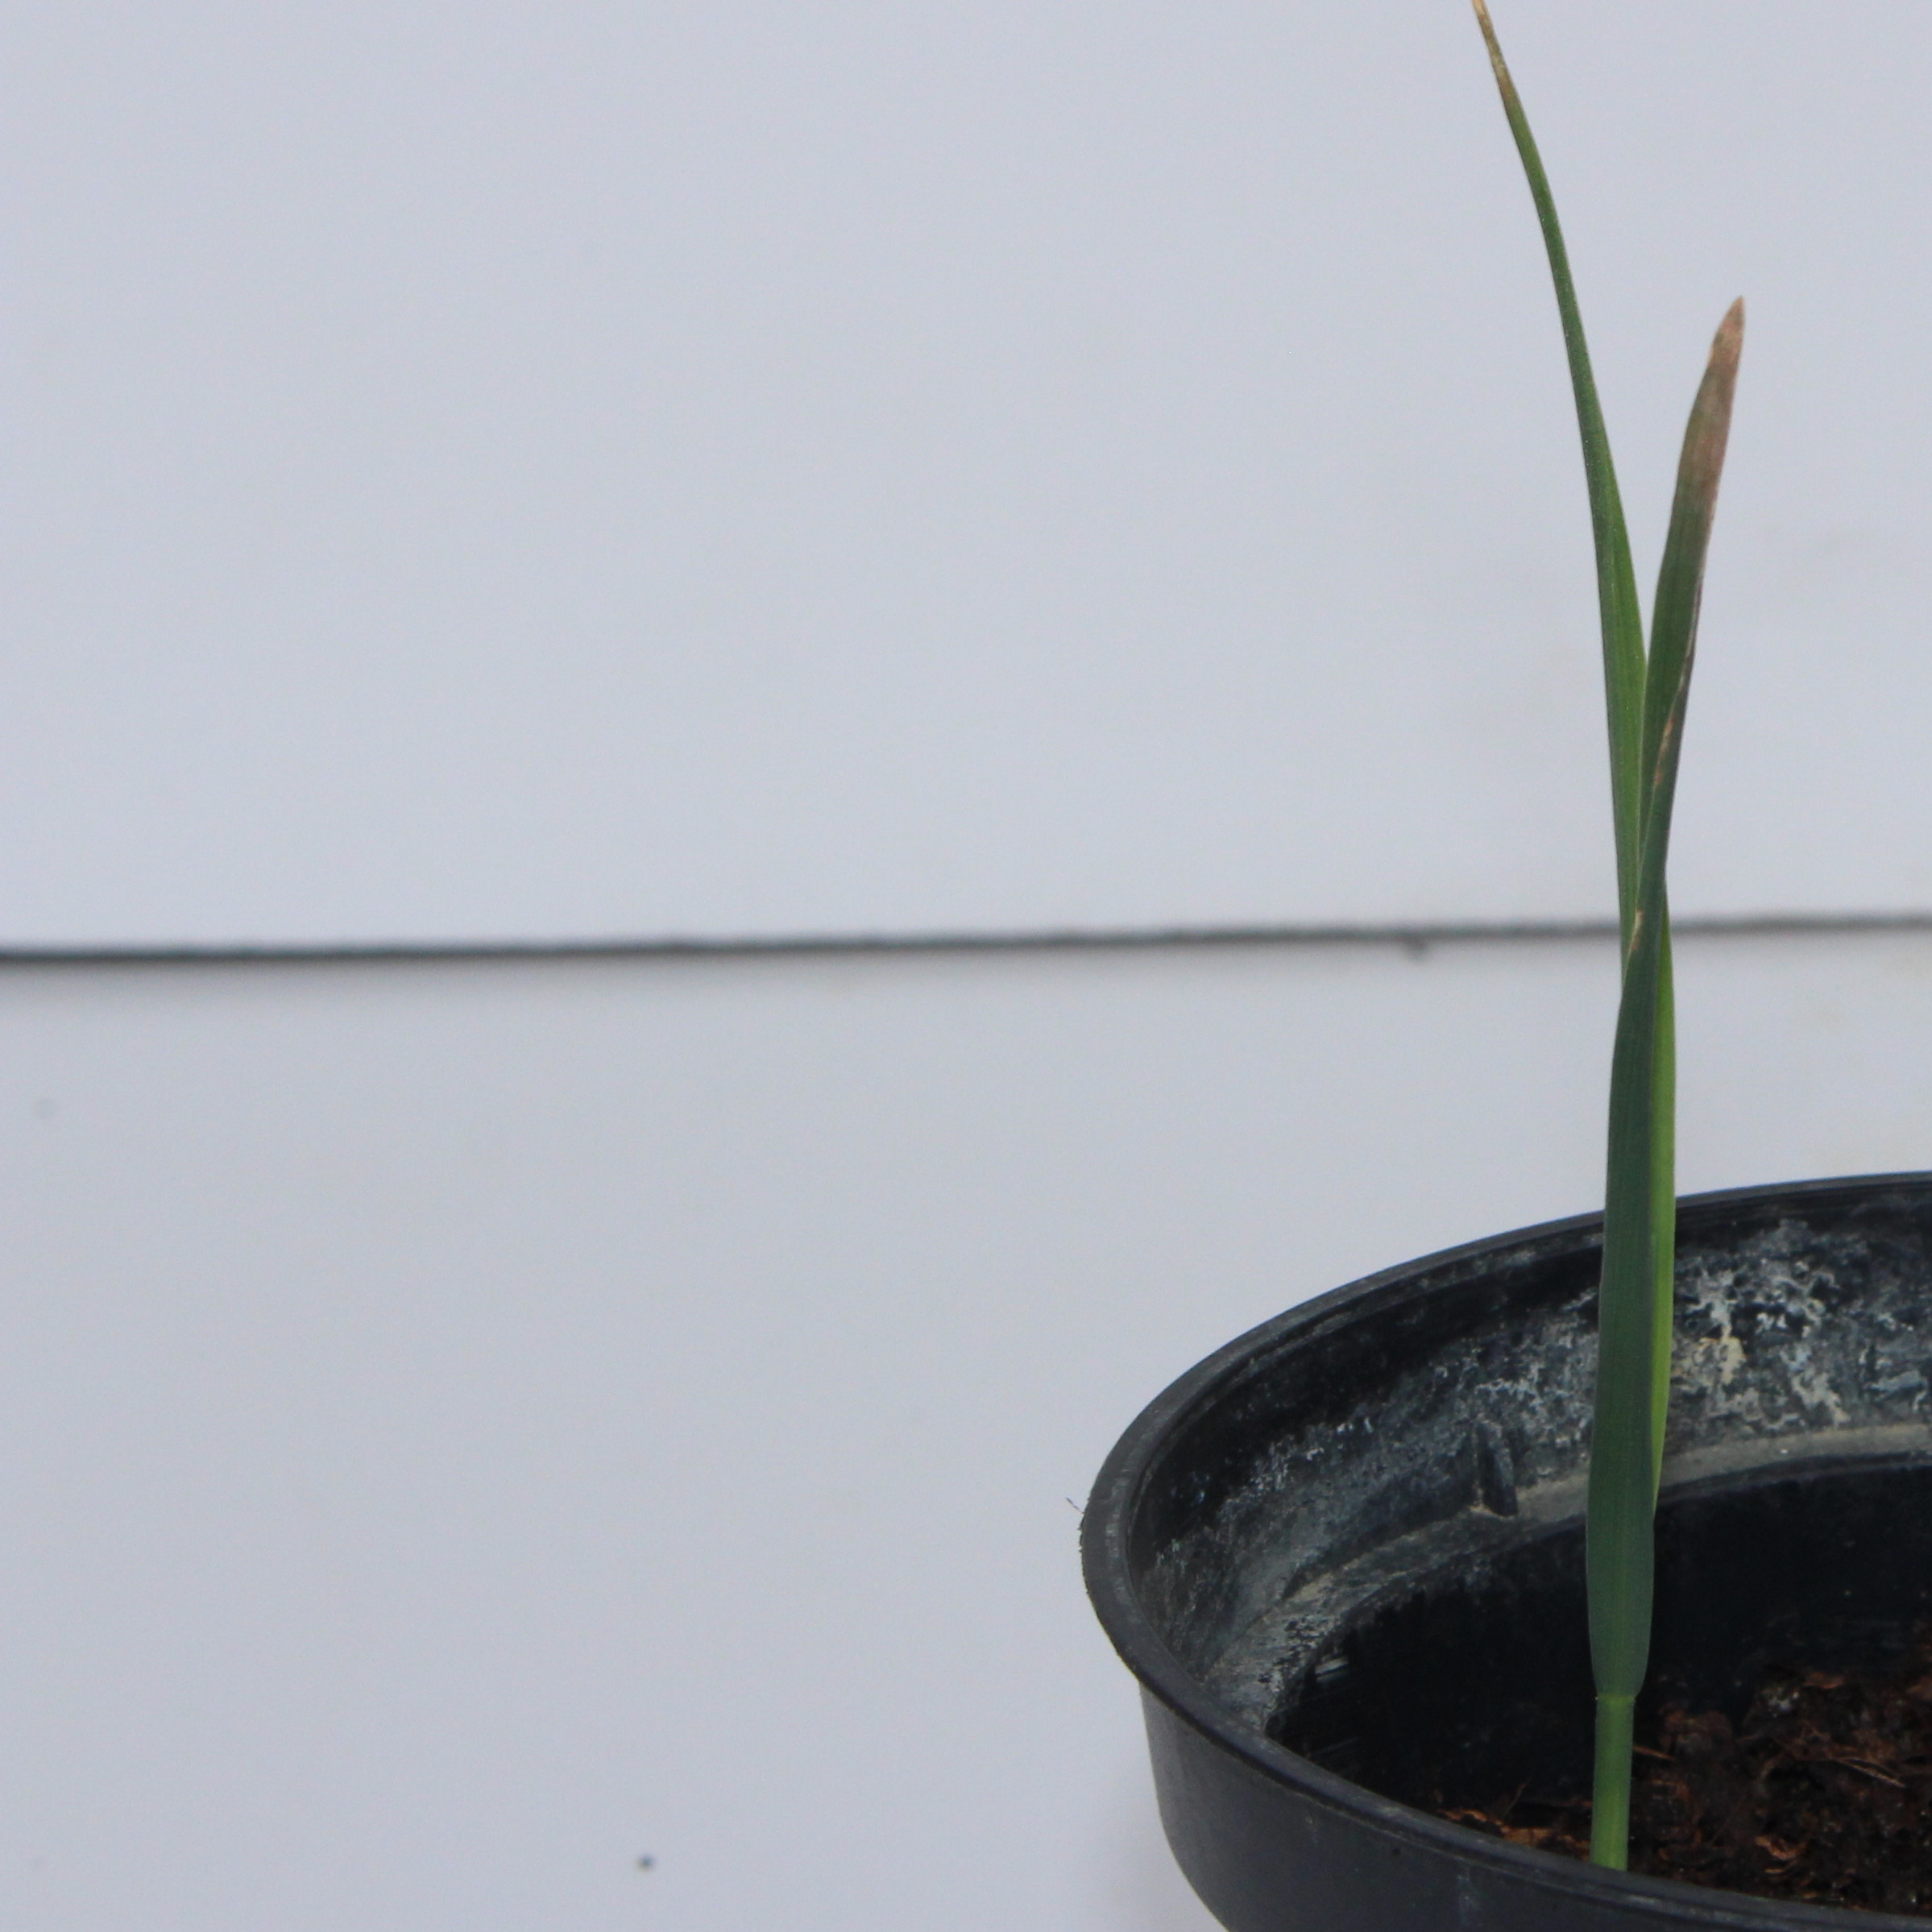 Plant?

Avena sterilis
